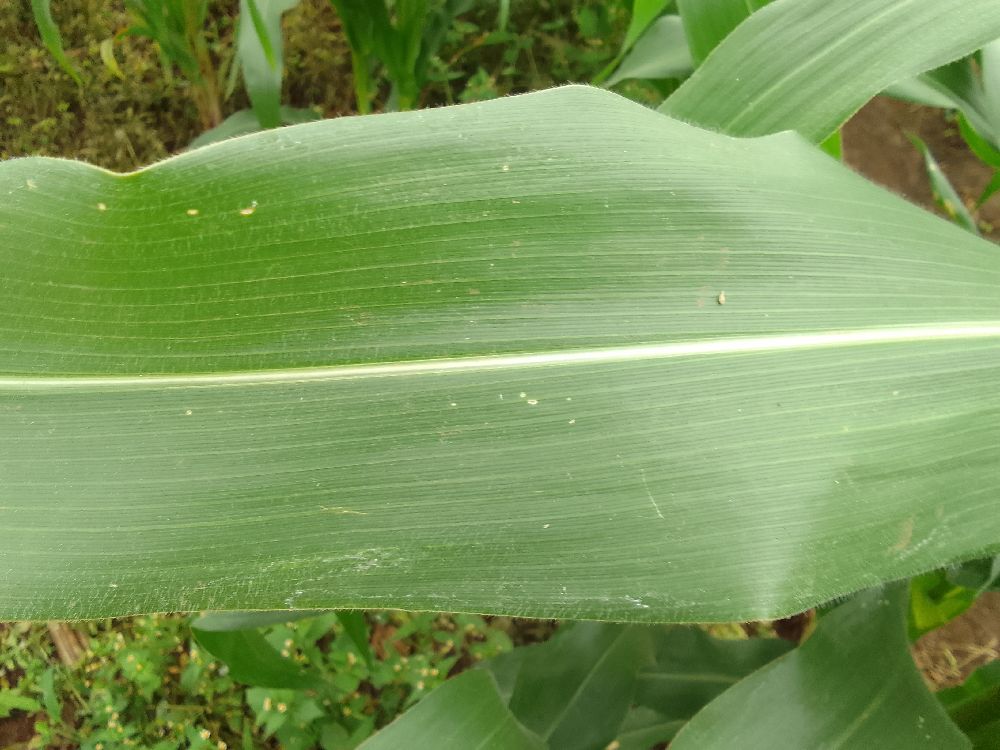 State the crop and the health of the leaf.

maize, healthy
